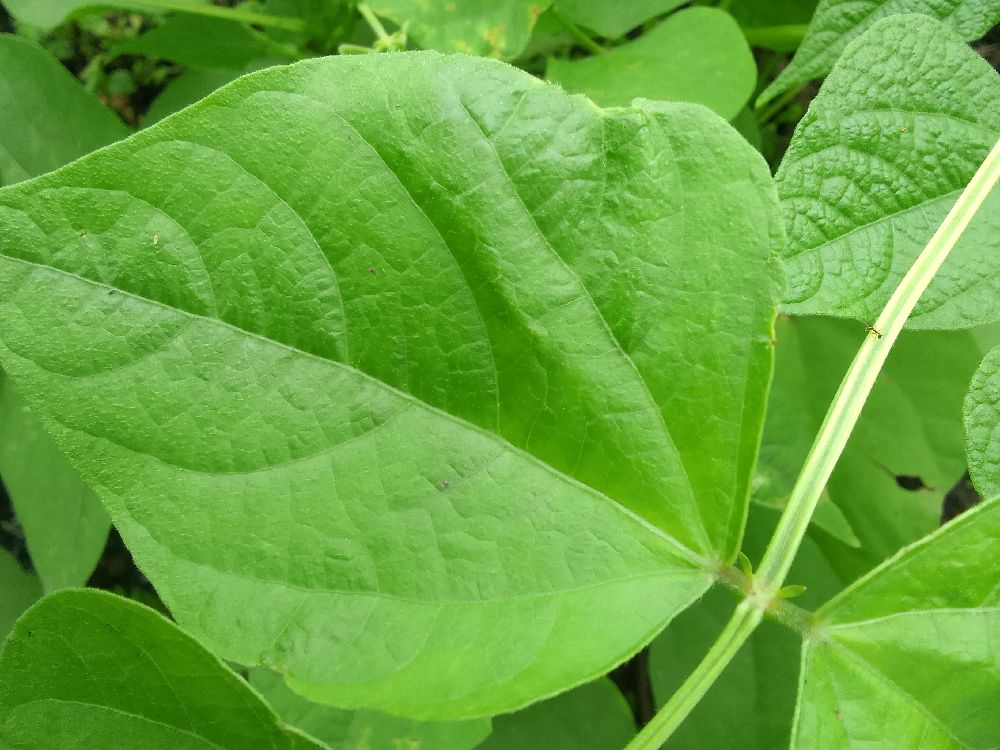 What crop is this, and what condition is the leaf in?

common bean, healthy
